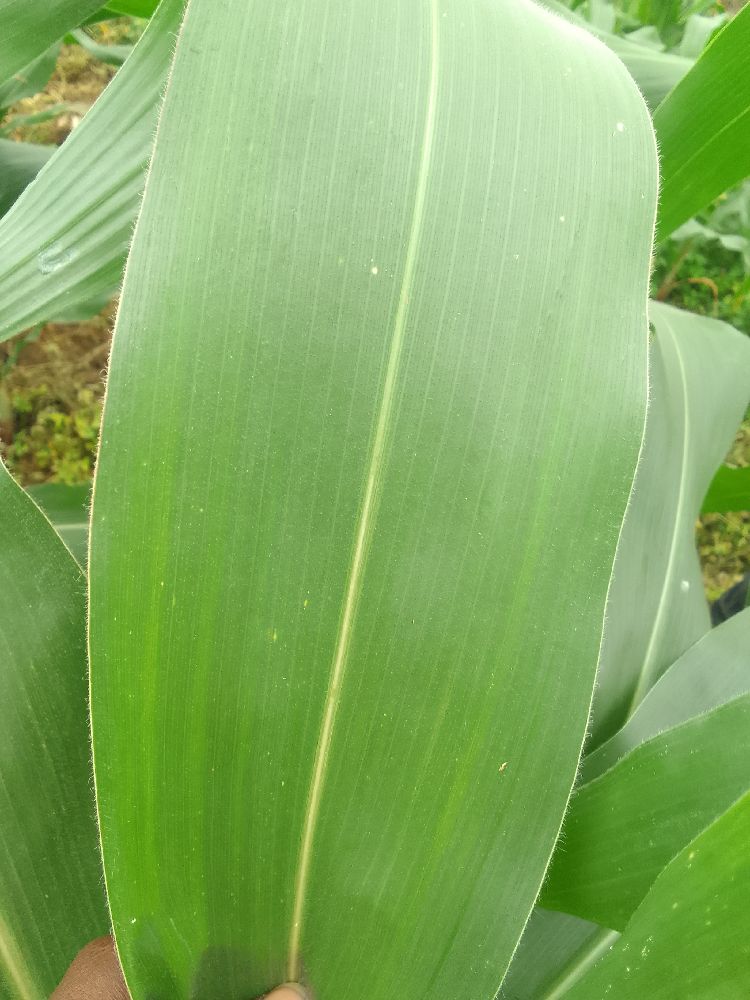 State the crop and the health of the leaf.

maize, healthy
